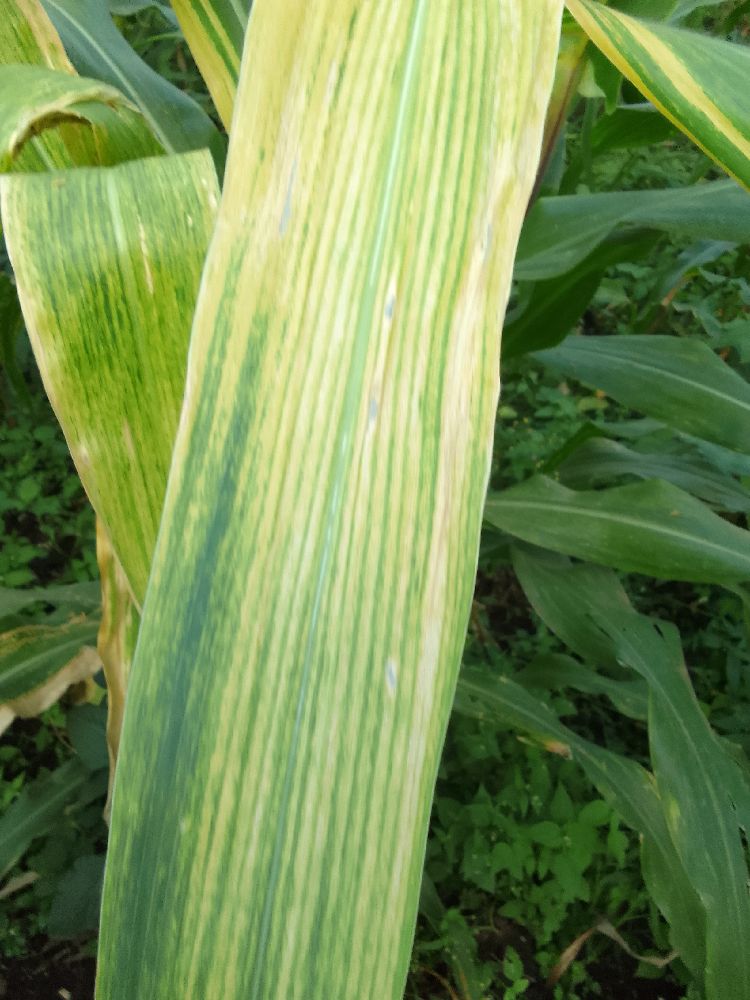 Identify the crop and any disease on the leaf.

maize, maize lethal necrosis
